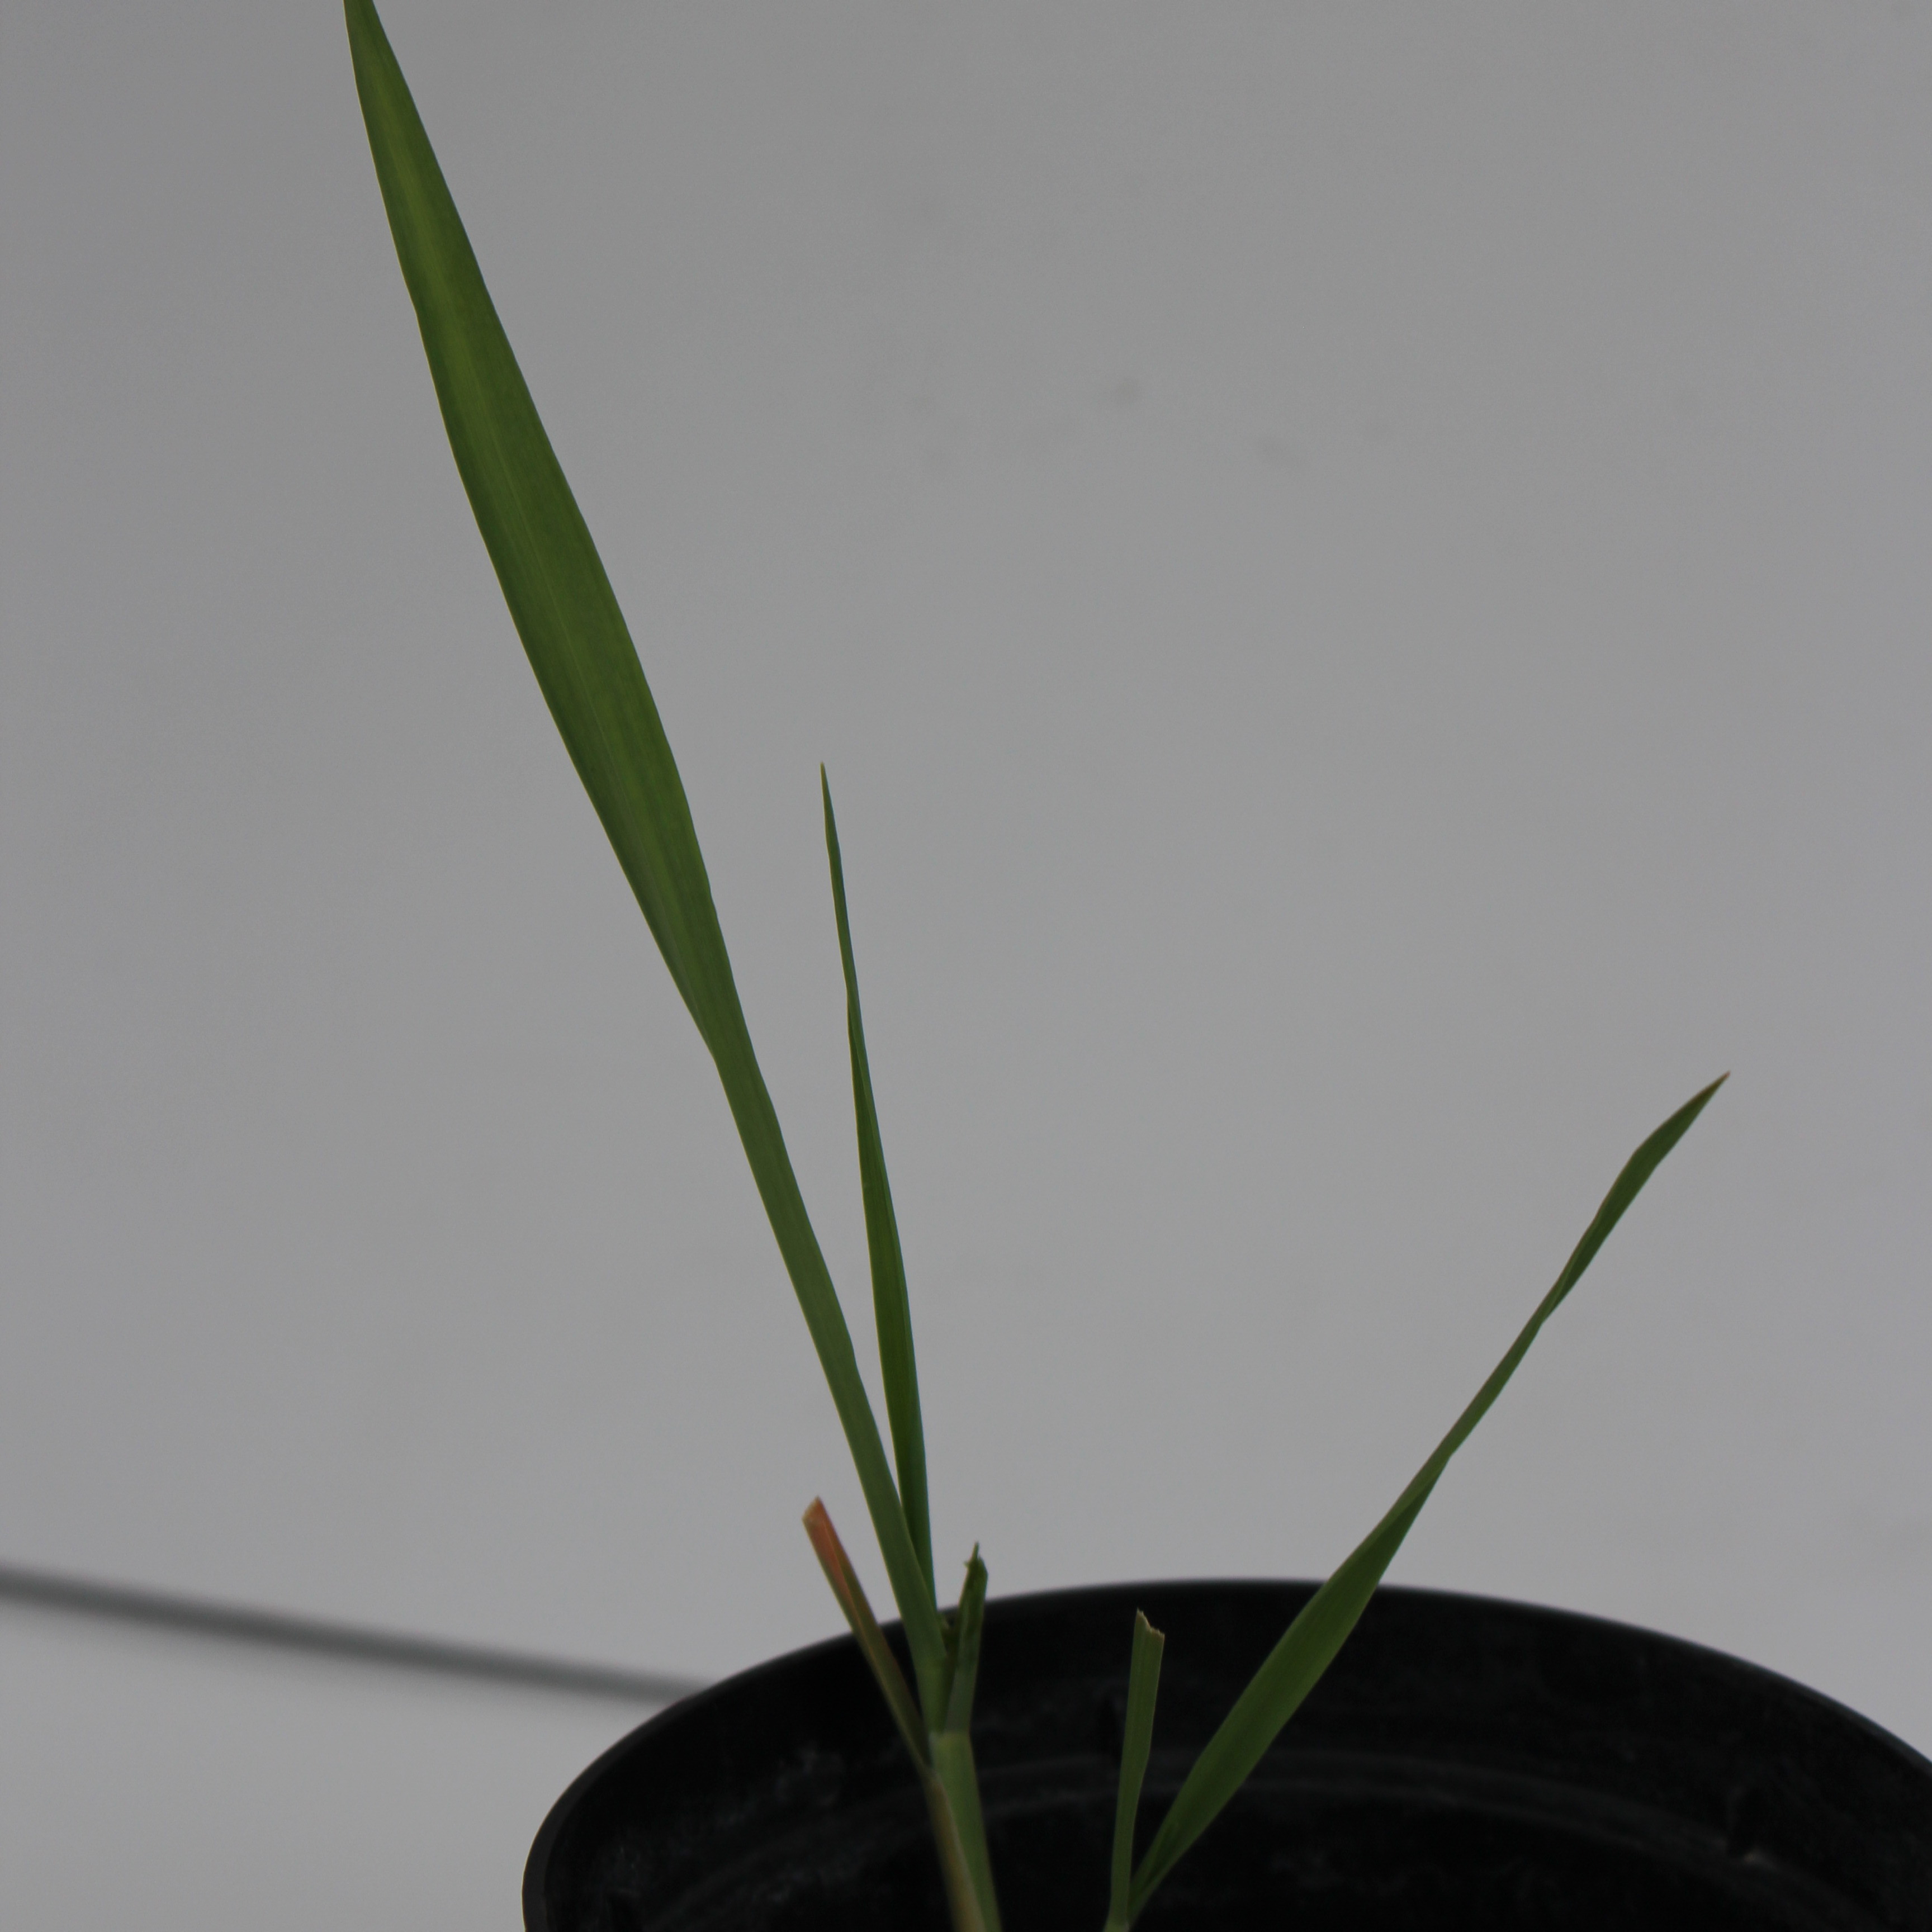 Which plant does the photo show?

Avena sterilis
